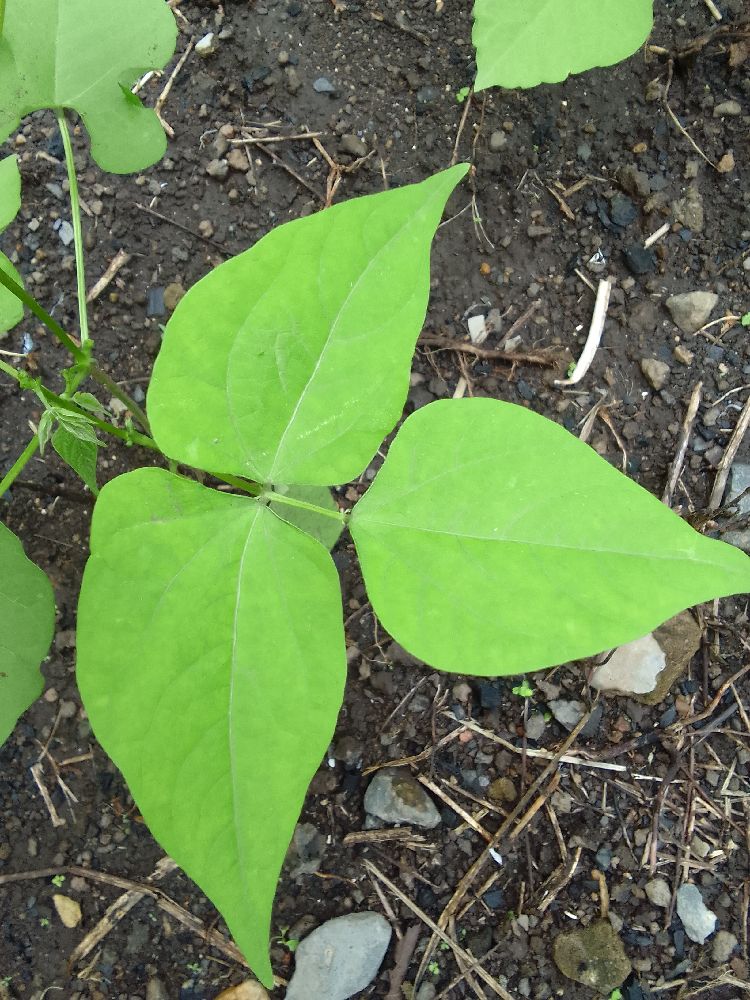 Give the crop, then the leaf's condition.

common bean, healthy
